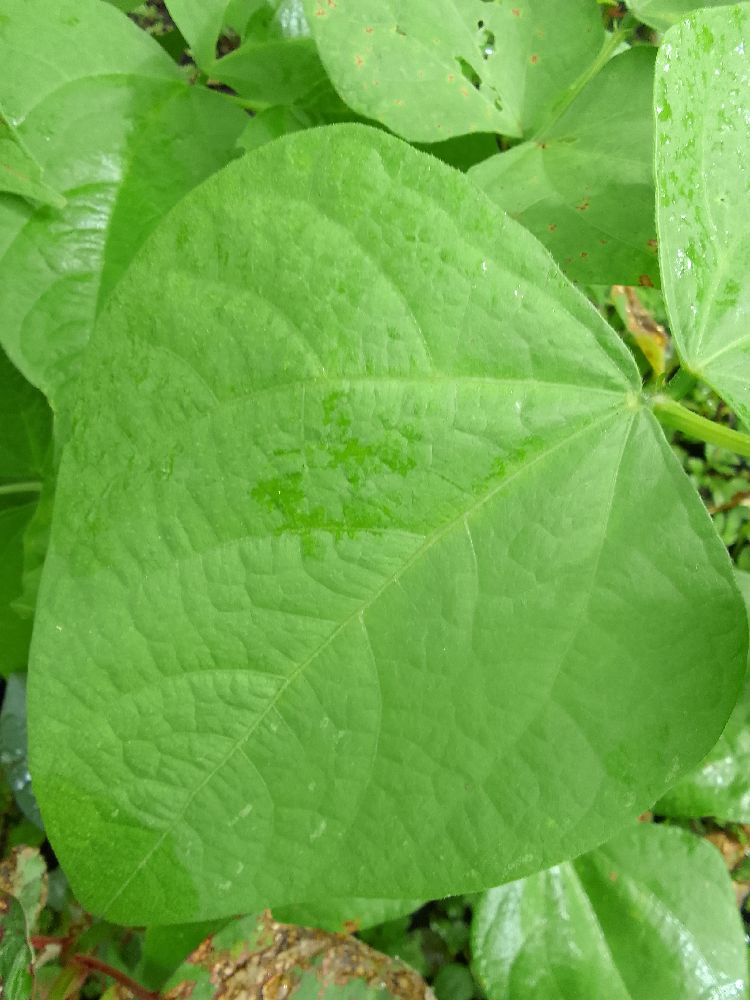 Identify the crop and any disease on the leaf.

common bean, healthy
